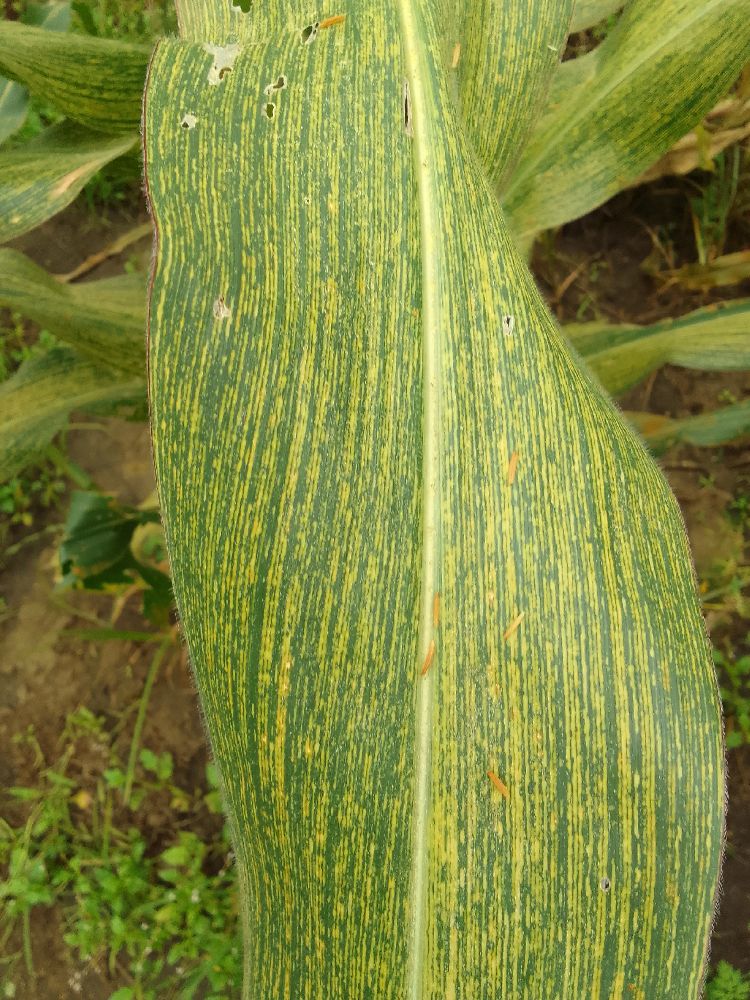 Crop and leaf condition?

maize, maize streak virus
